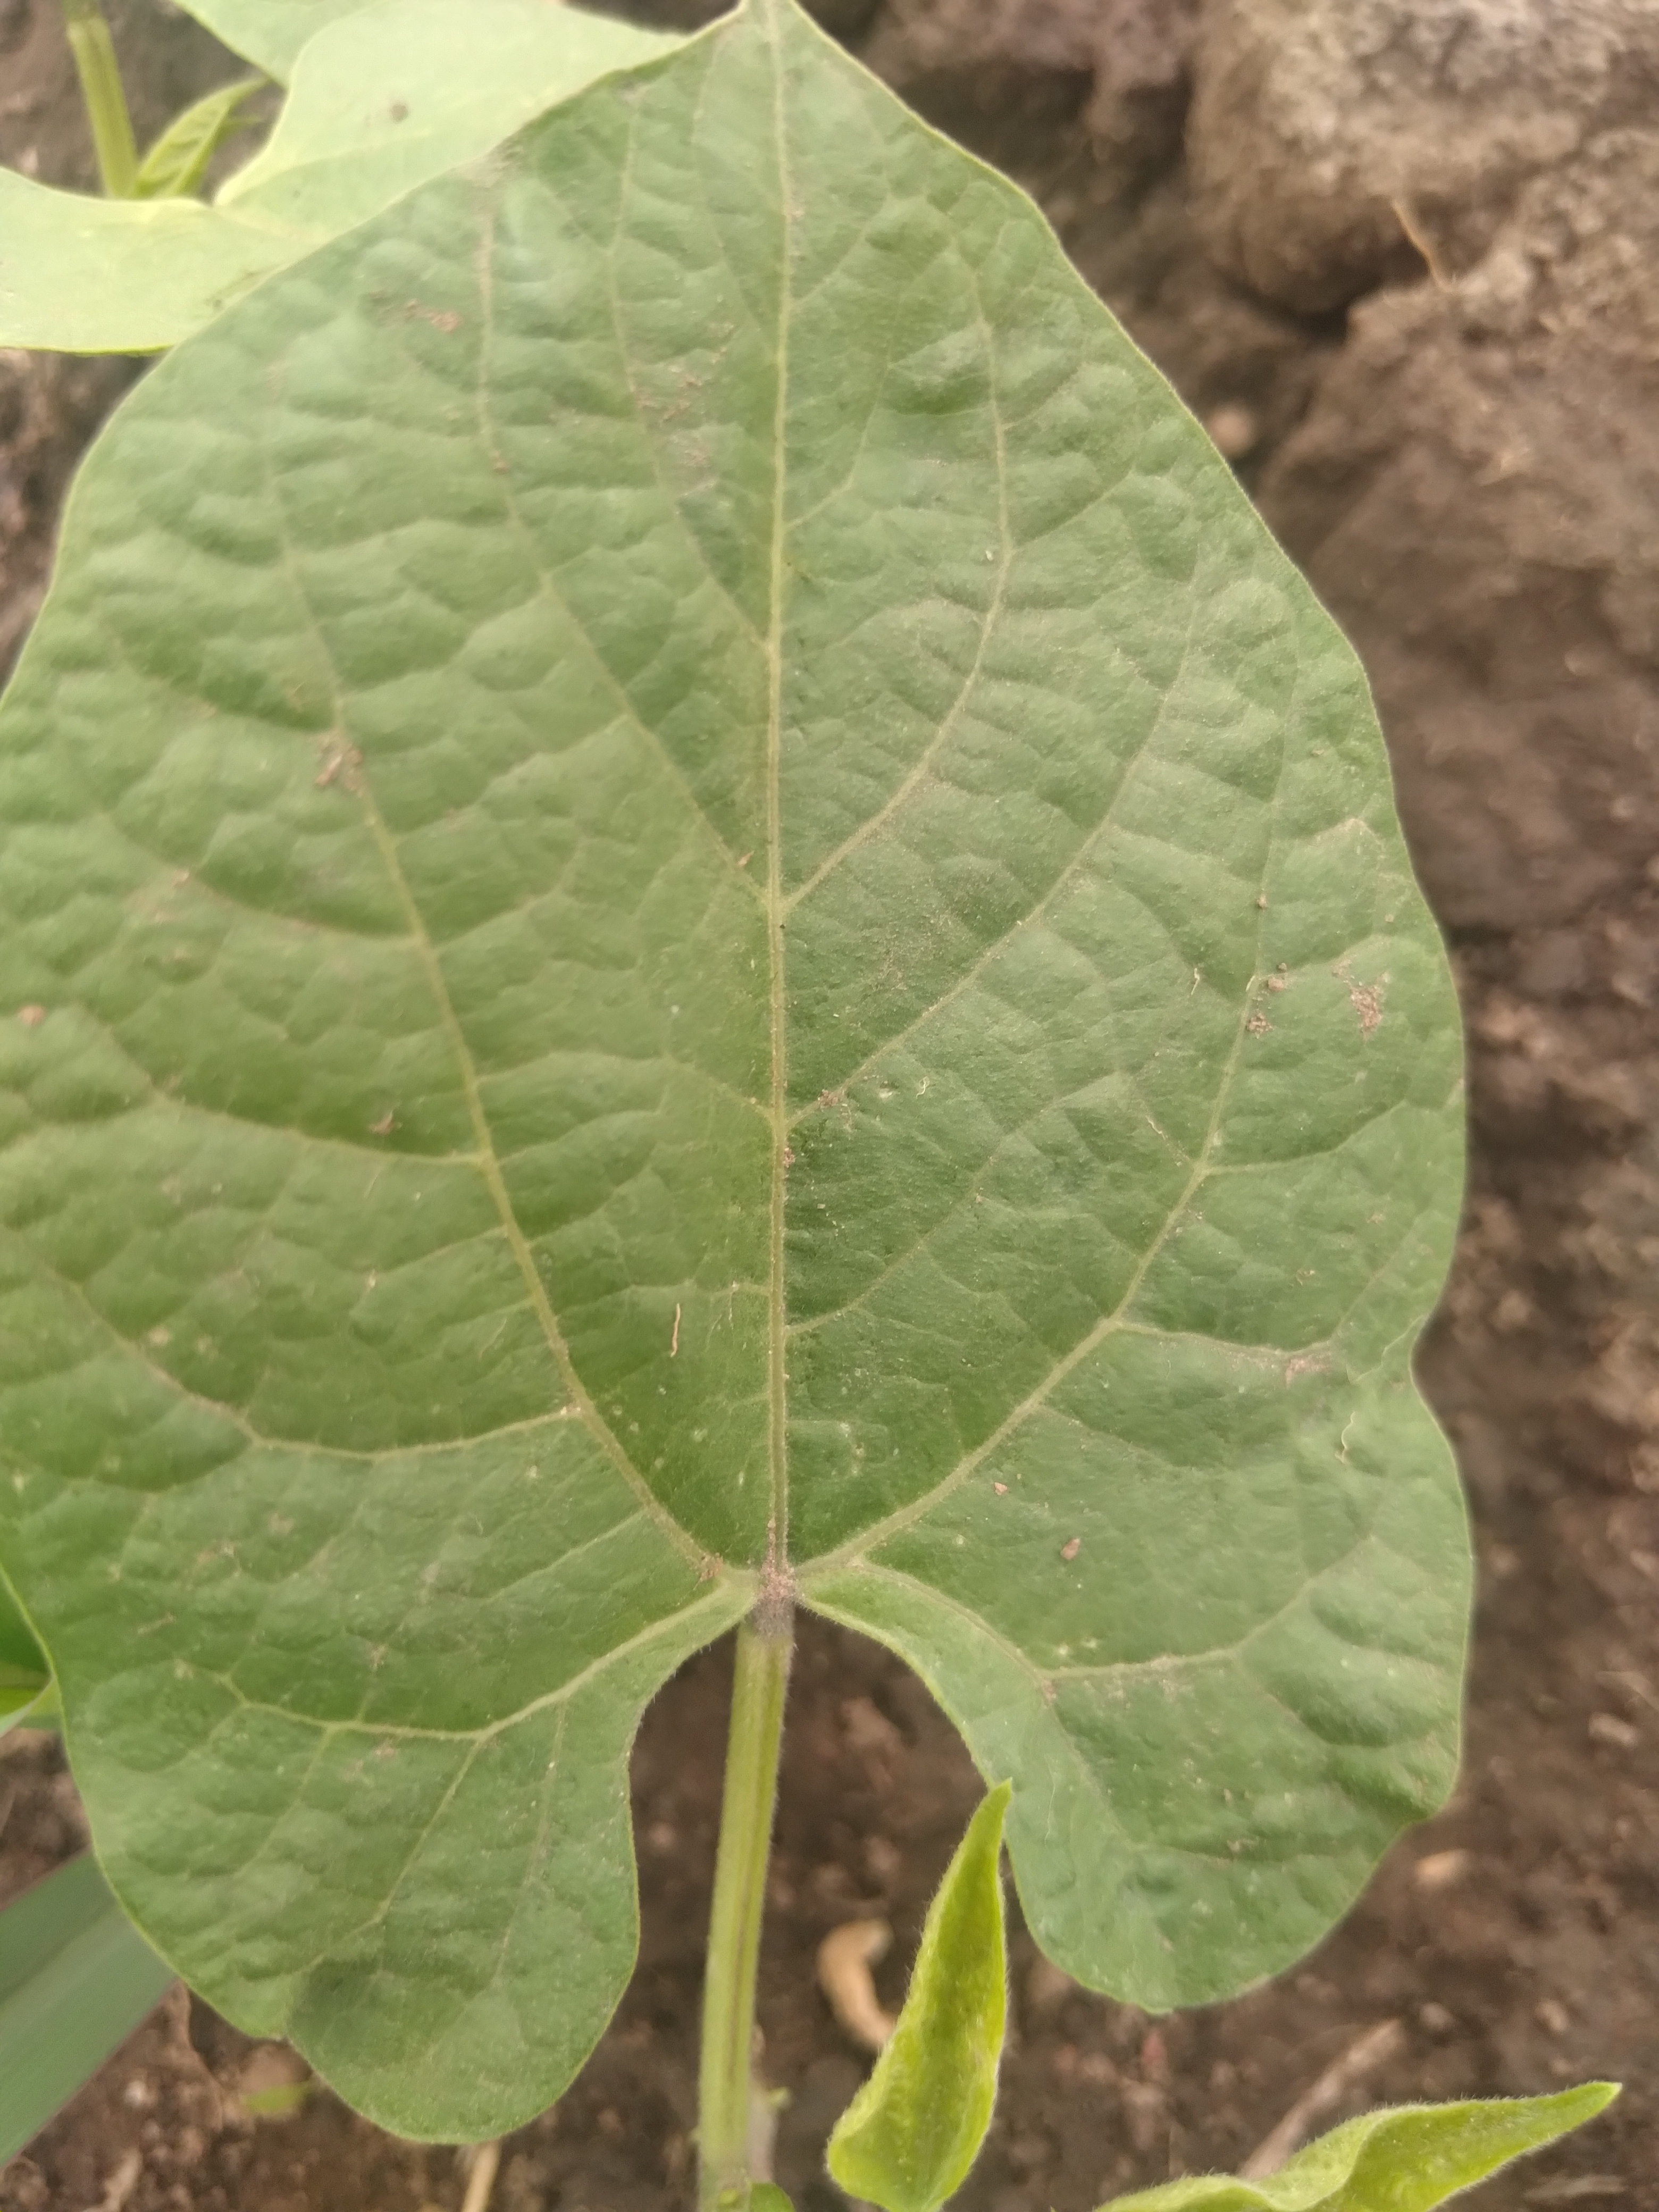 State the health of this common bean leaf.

healthy
